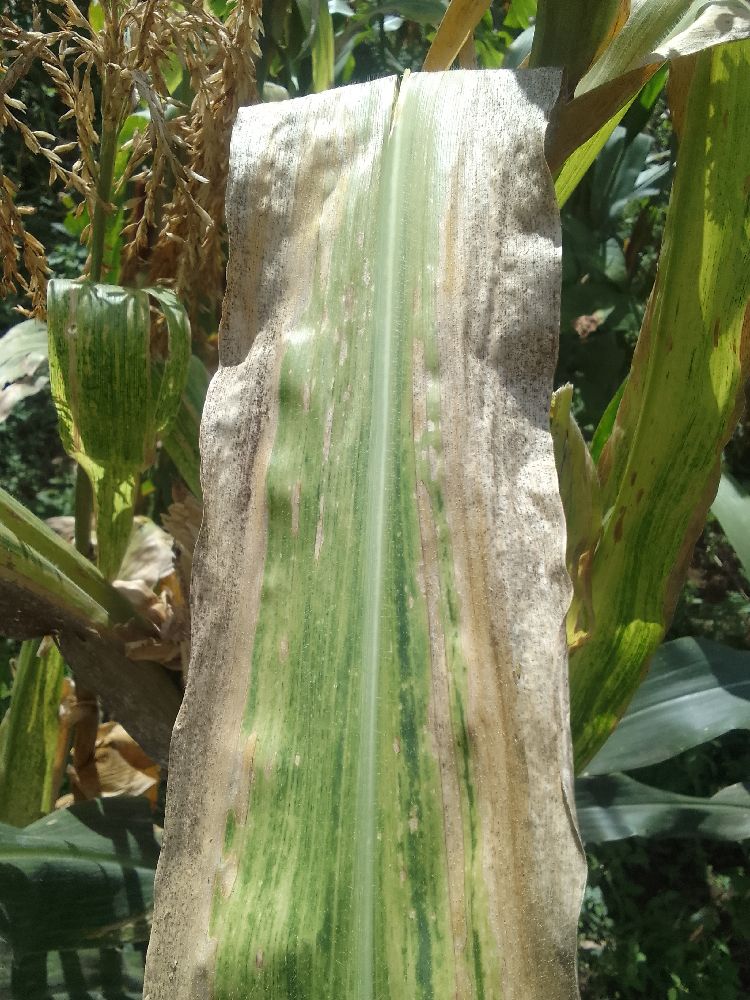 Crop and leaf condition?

maize, maize lethal necrosis
